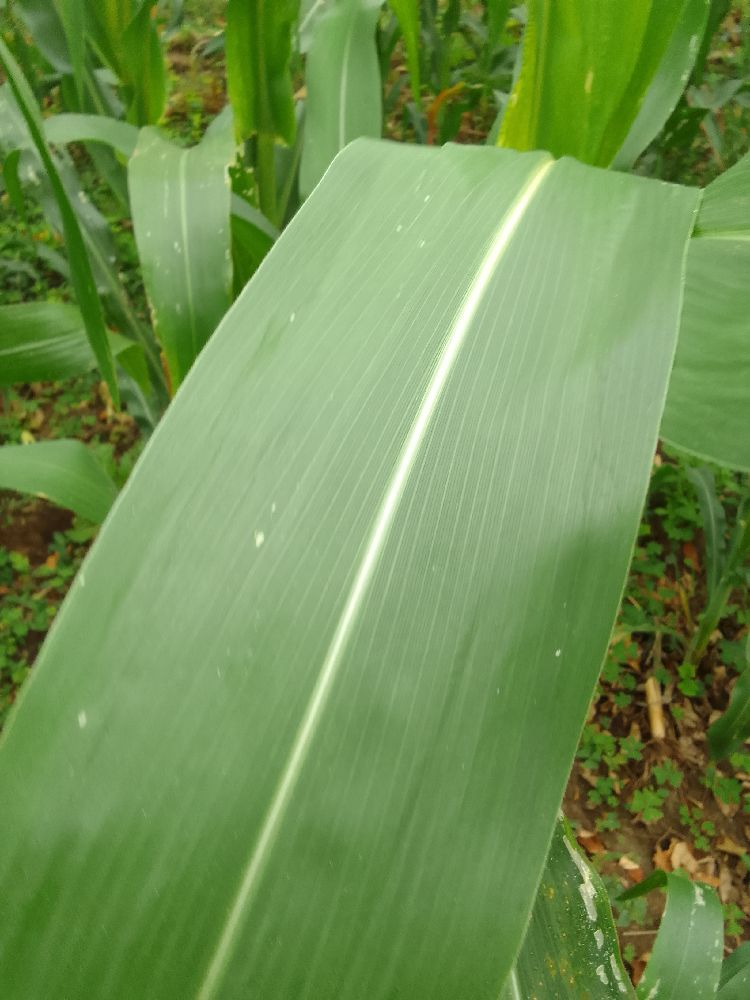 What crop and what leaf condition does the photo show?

maize, healthy
